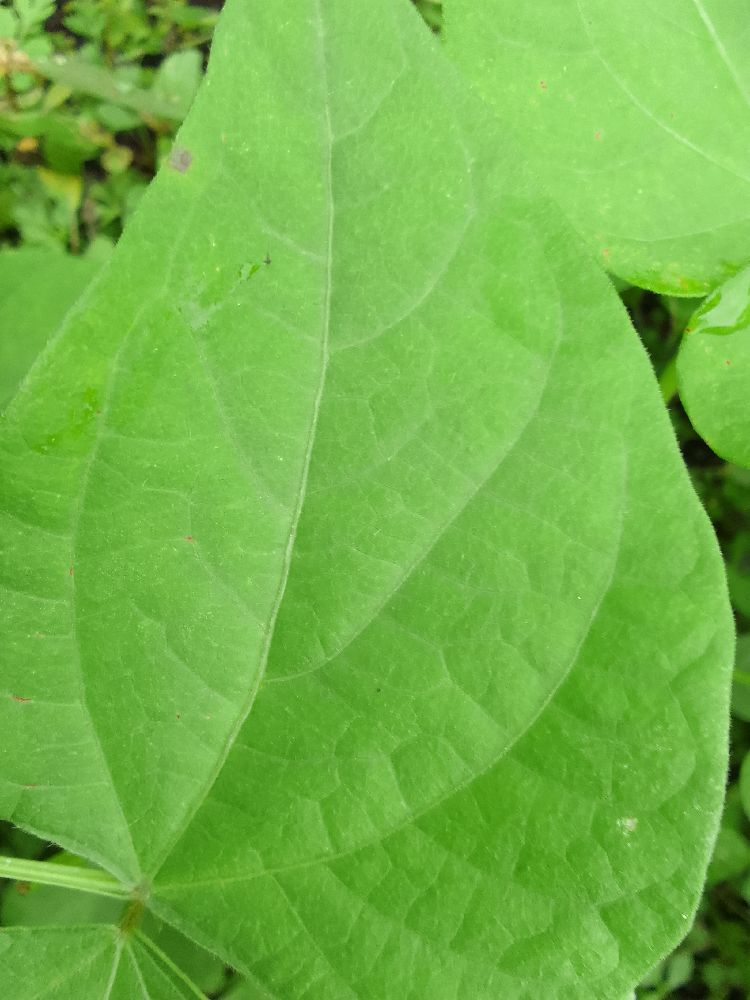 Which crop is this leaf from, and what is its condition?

common bean, healthy
